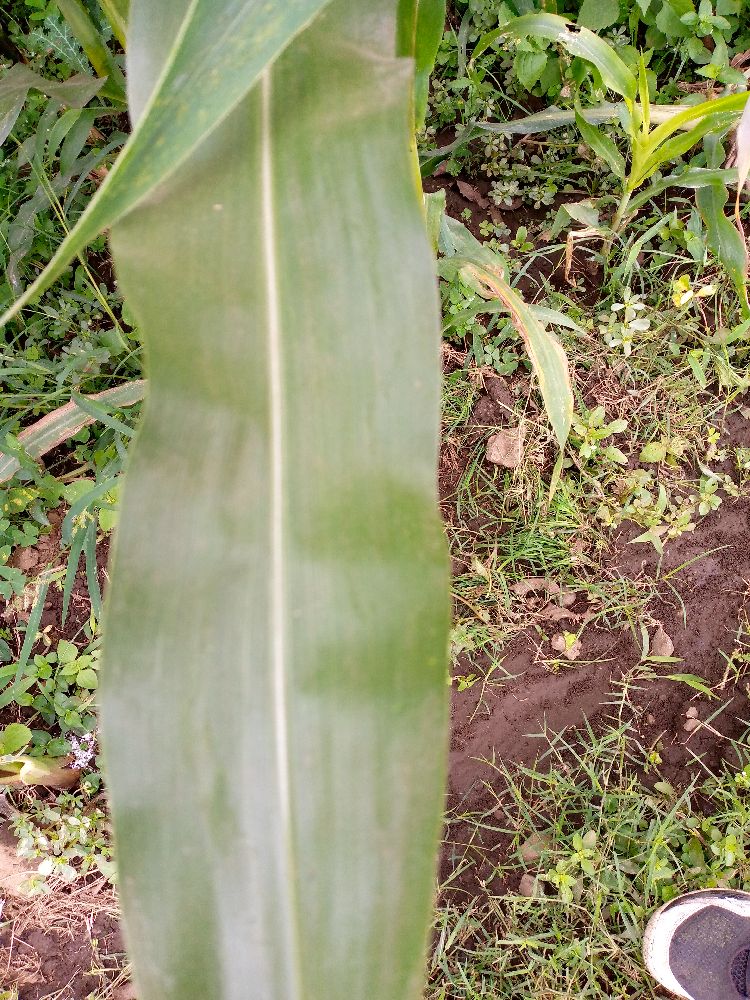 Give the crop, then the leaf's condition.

maize, healthy
